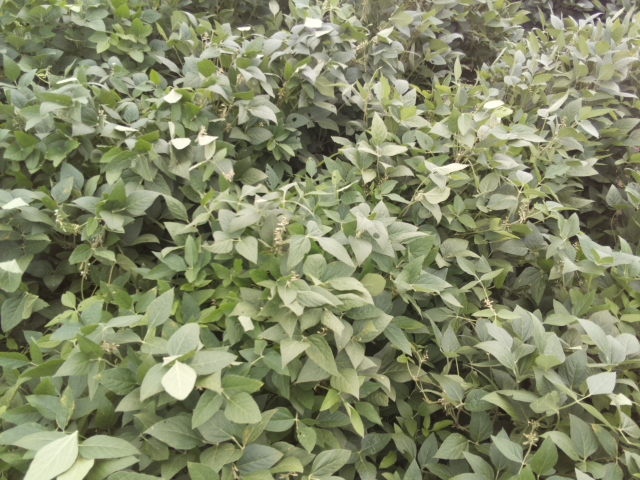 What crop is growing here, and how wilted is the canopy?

soybean, leaflets folding inward at secondary pulvinus with no turgor loss in leaflets or petioles
